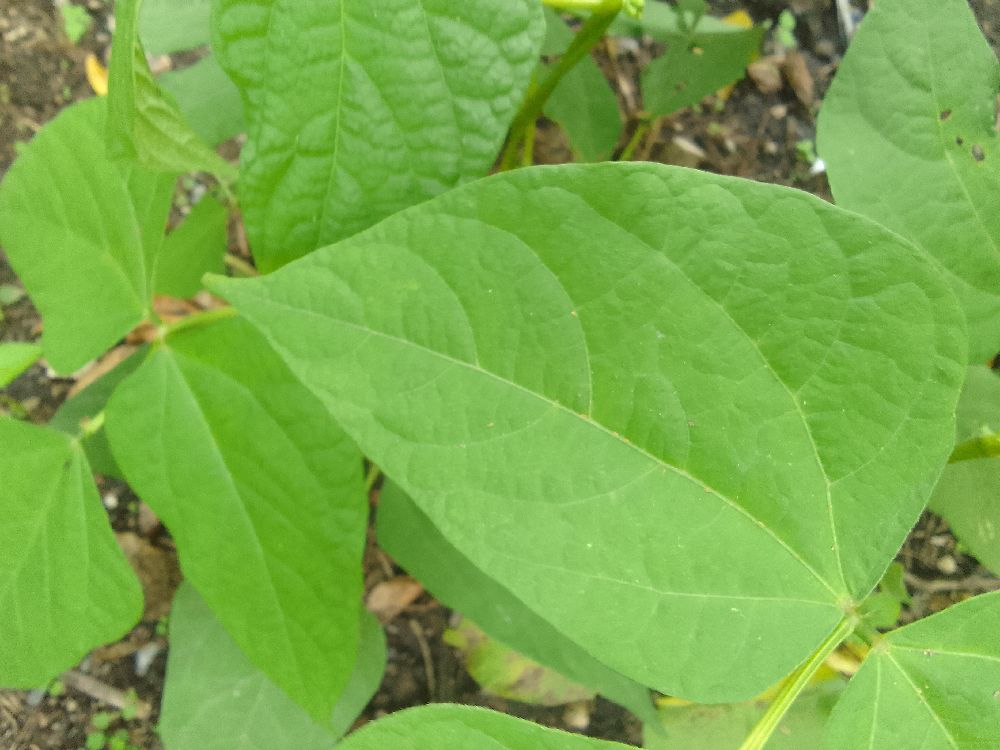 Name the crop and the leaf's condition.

common bean, healthy
